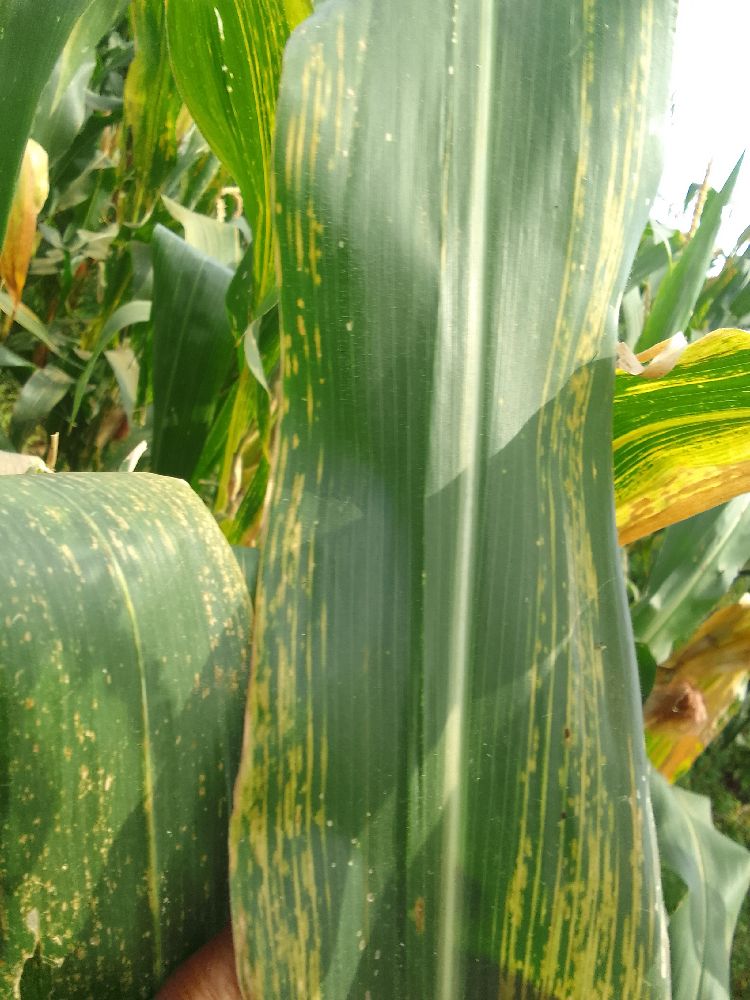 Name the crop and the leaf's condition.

maize, maize lethal necrosis
